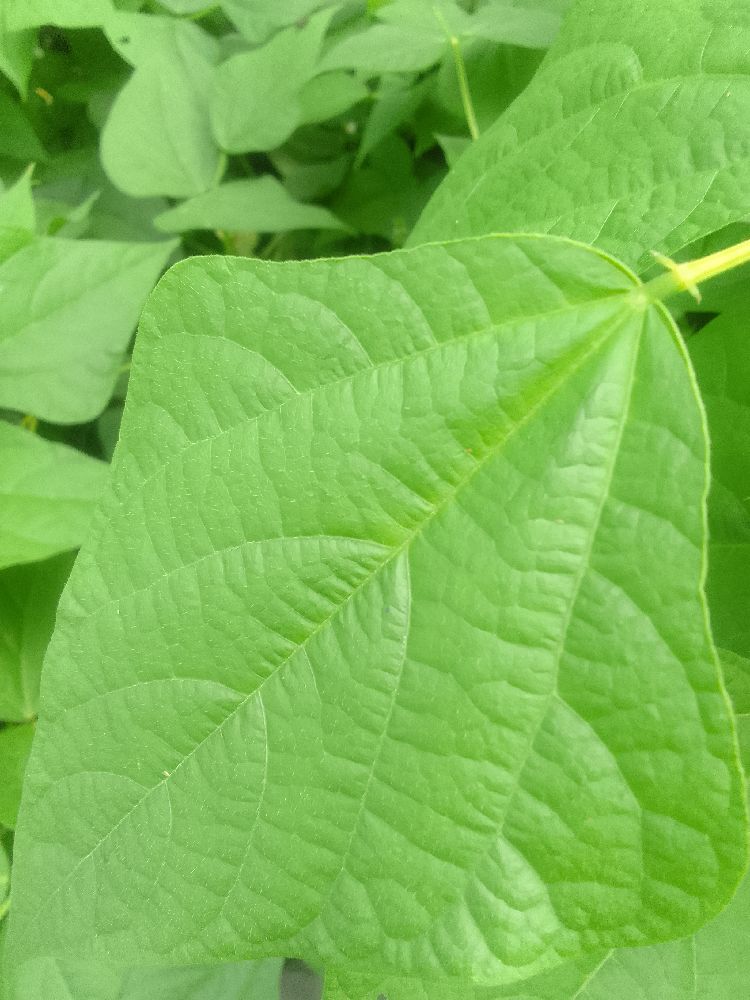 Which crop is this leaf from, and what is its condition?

common bean, healthy
